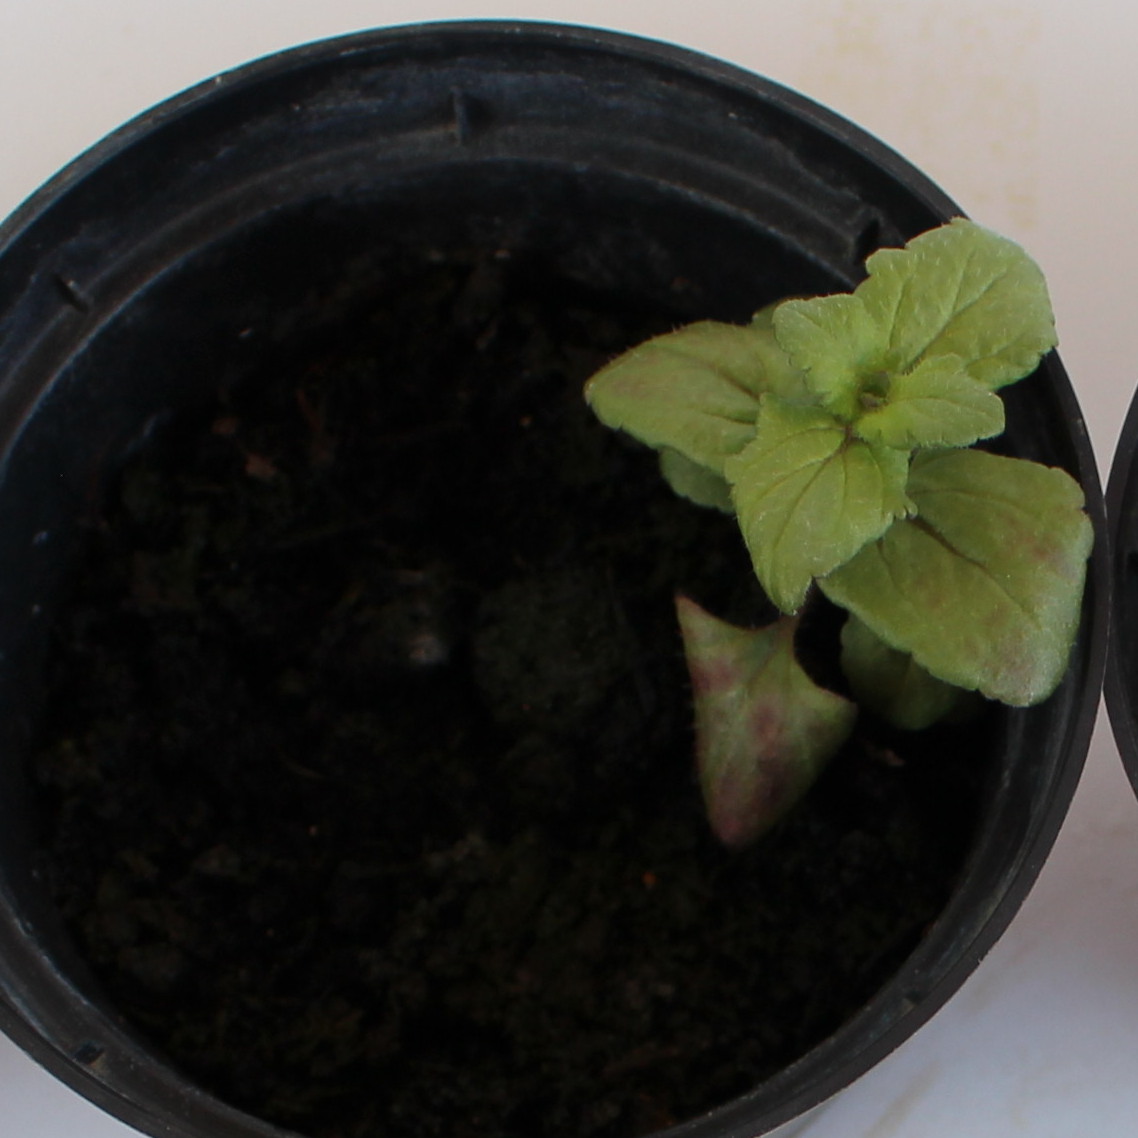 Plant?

Veronica persica
